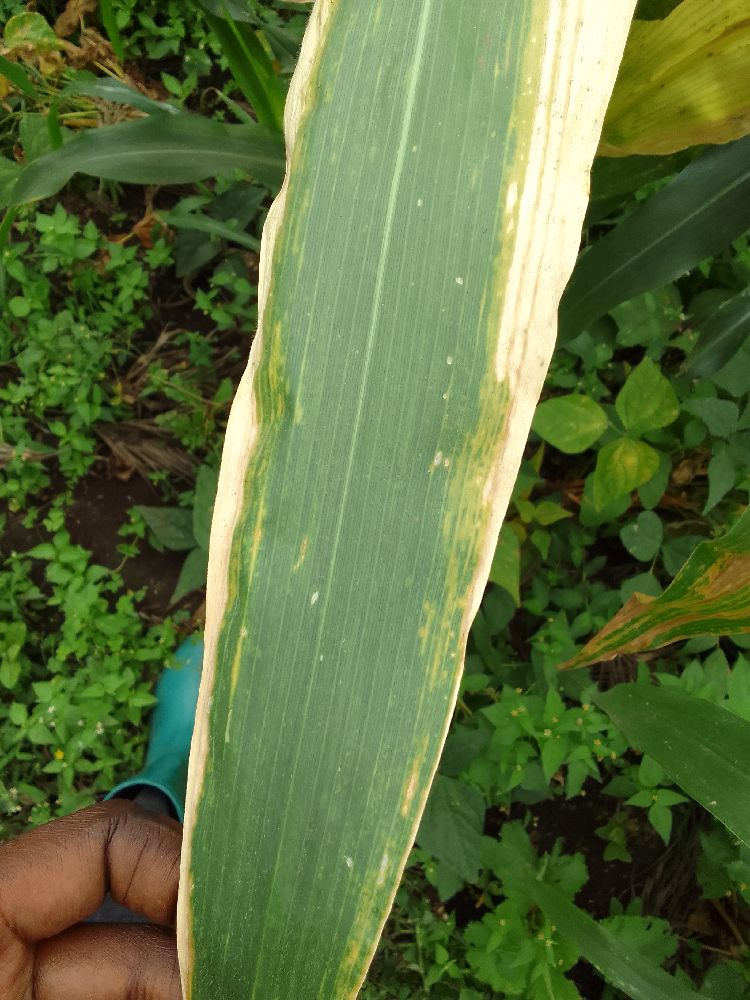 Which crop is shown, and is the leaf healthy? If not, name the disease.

maize, maize lethal necrosis
